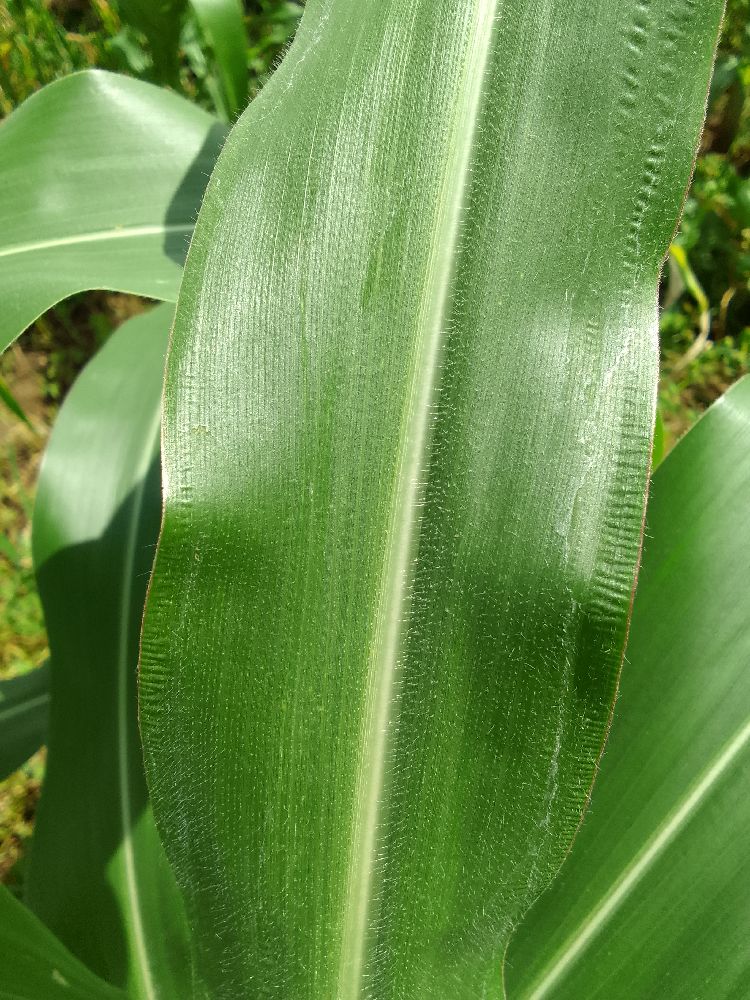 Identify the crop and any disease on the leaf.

maize, healthy
